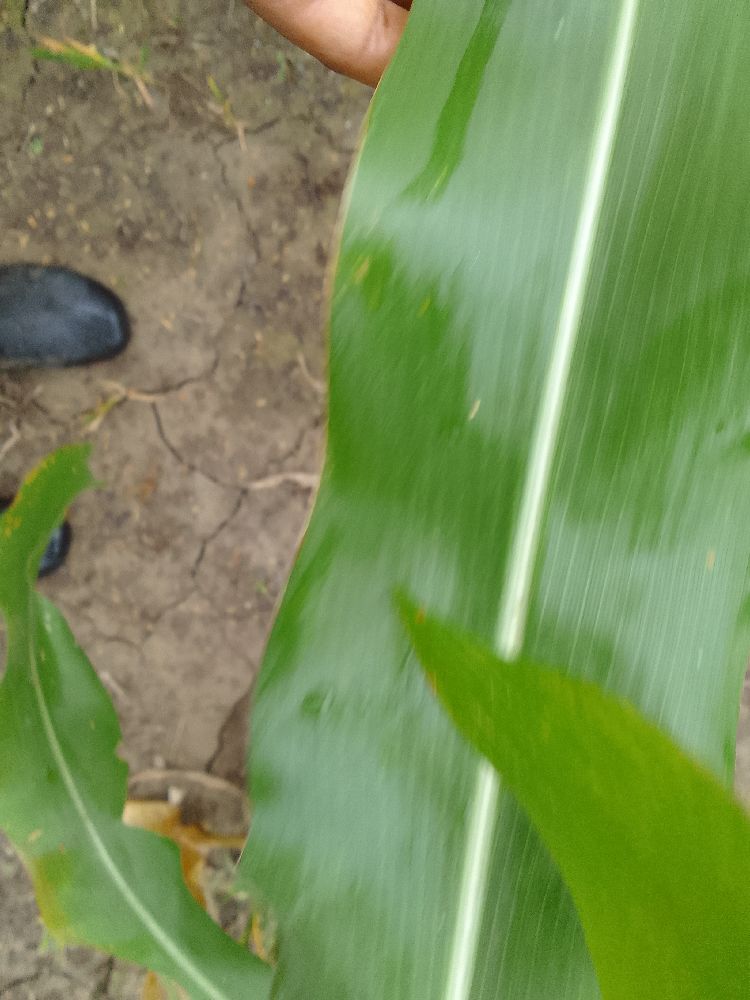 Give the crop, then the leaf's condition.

maize, healthy
